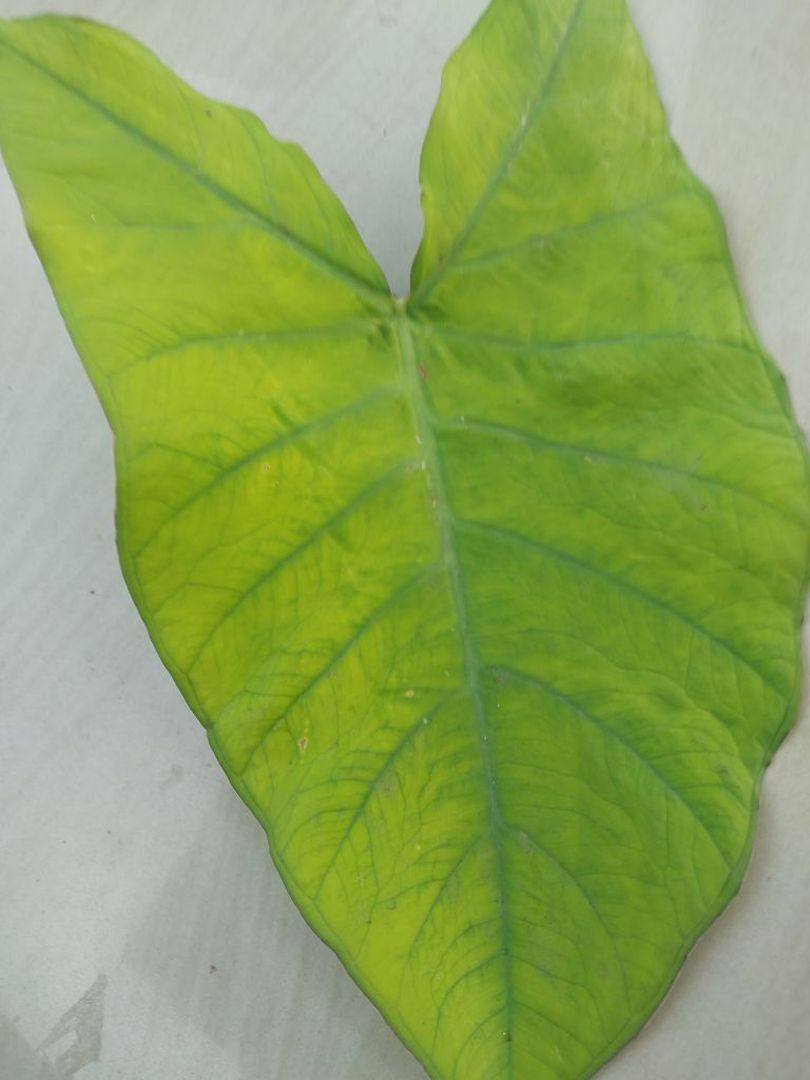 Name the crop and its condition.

taro, mosaic
